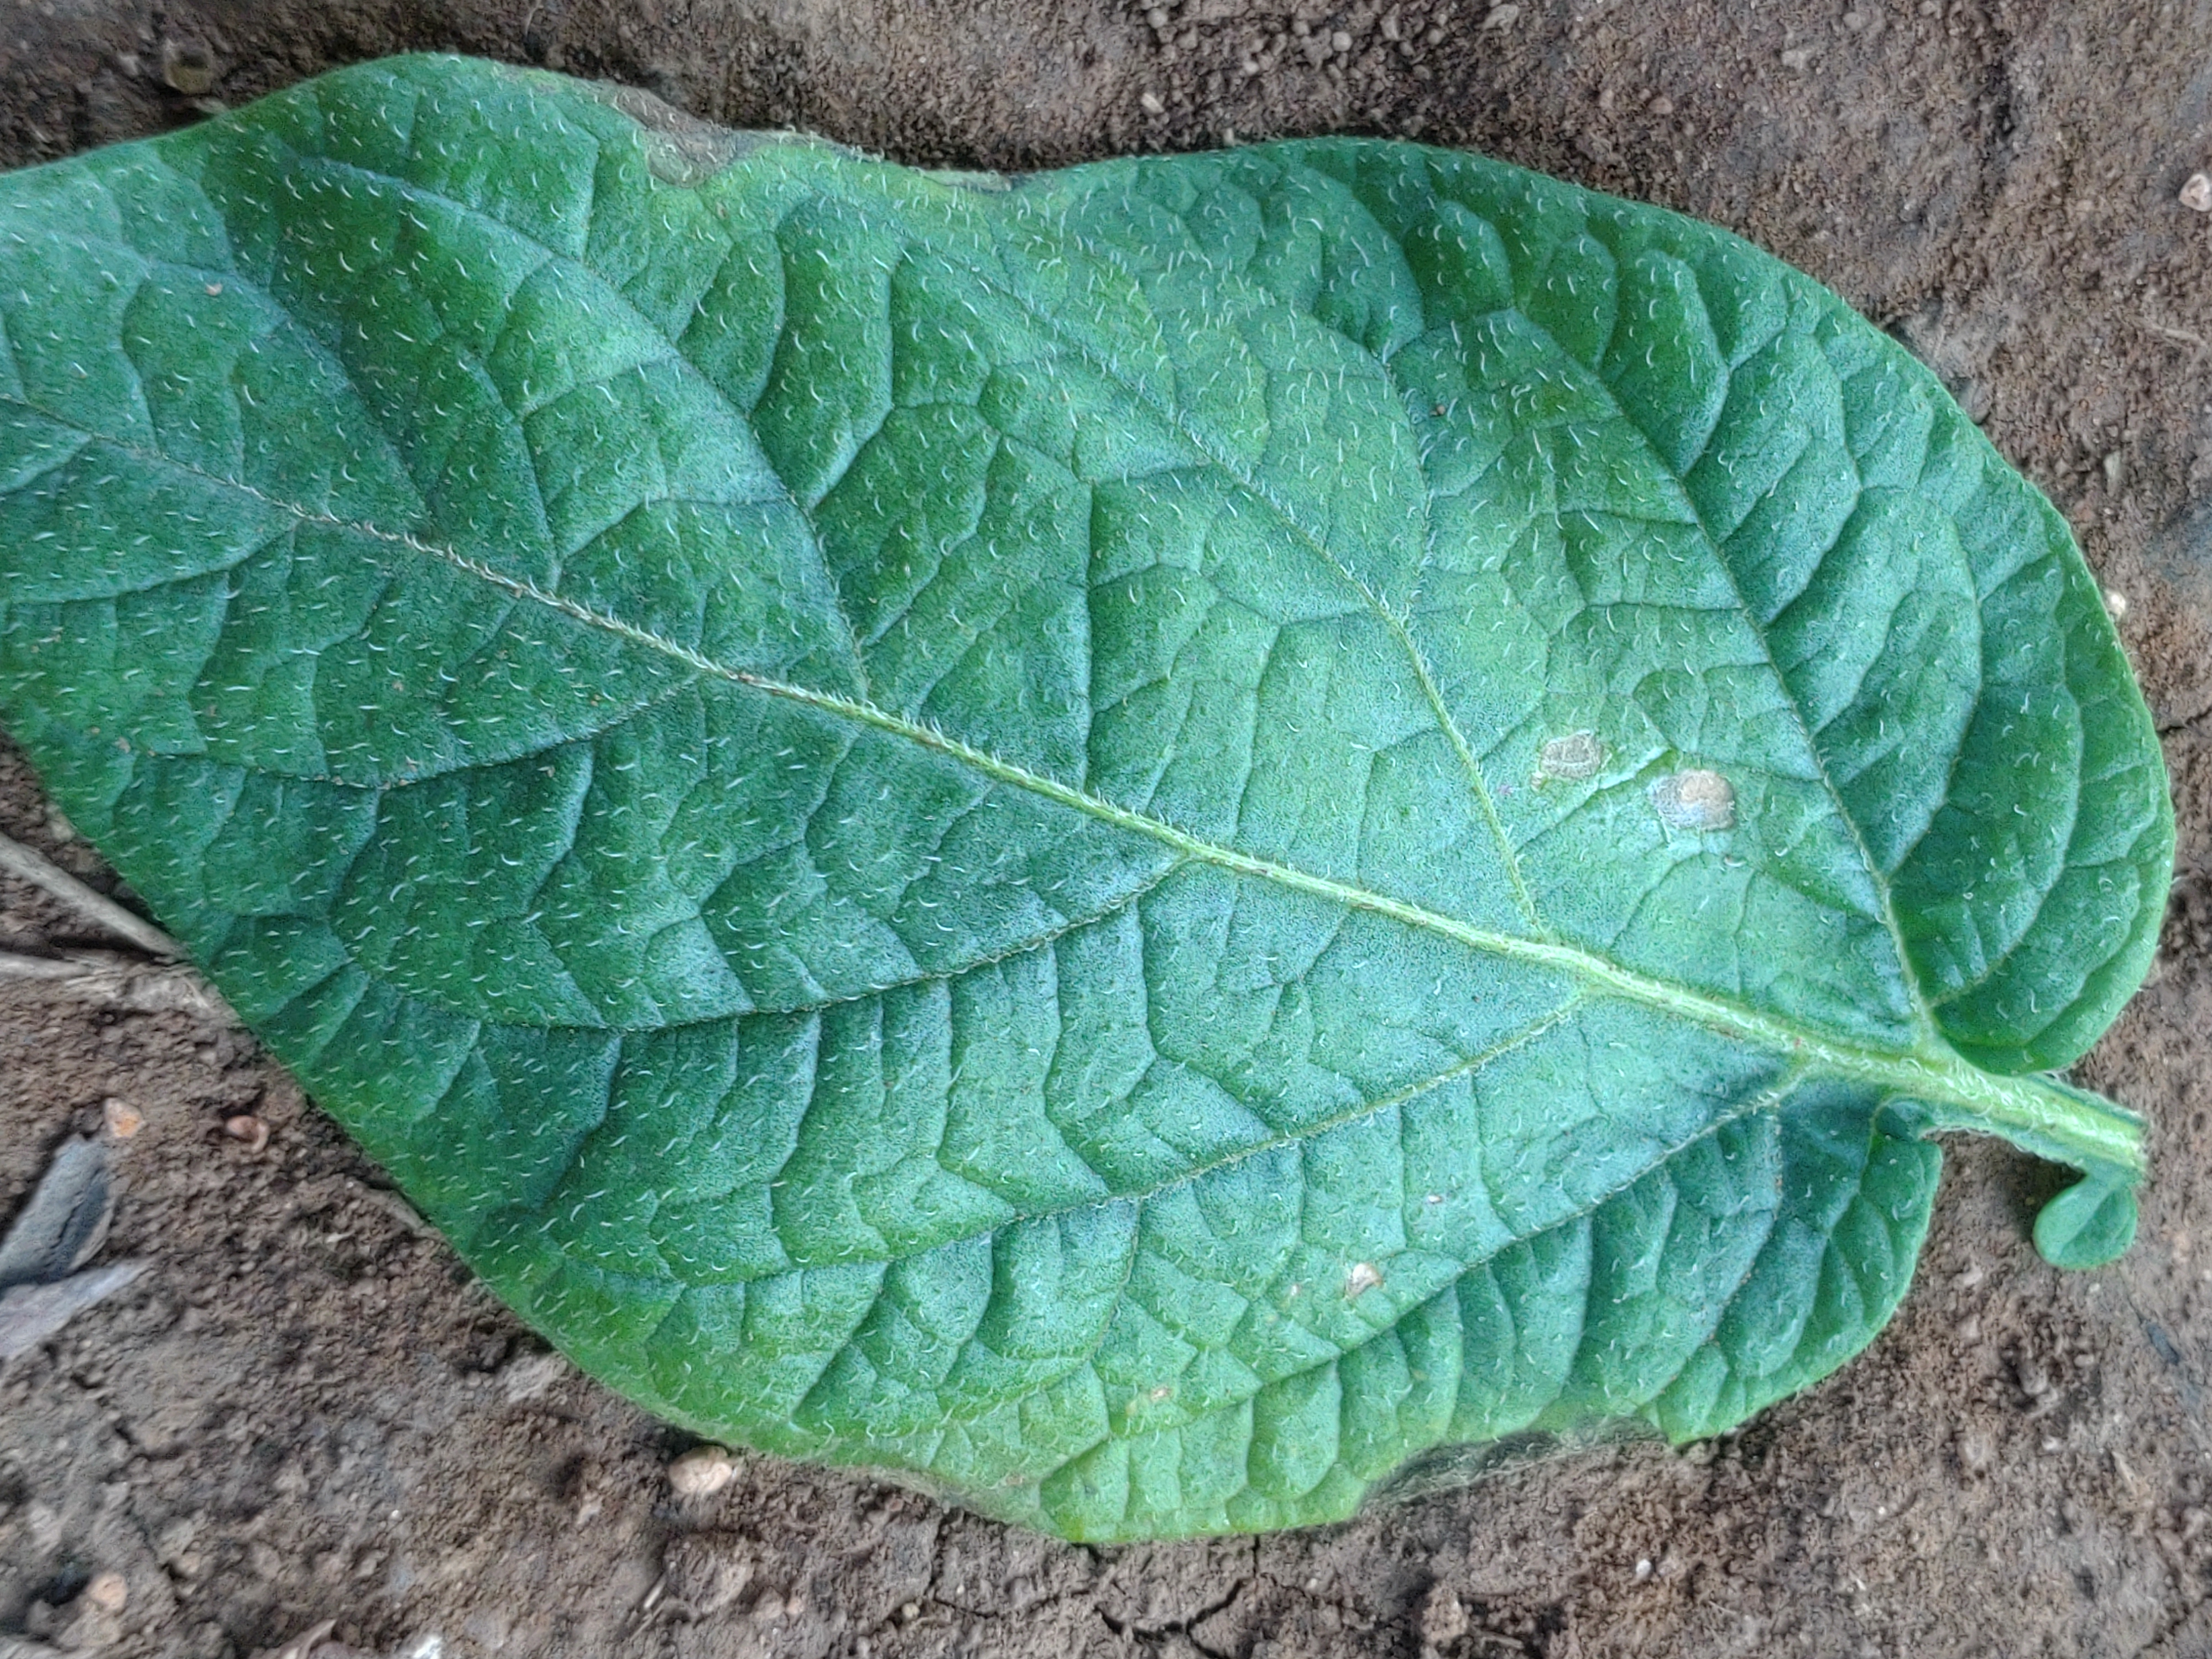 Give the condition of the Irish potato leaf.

early blight
